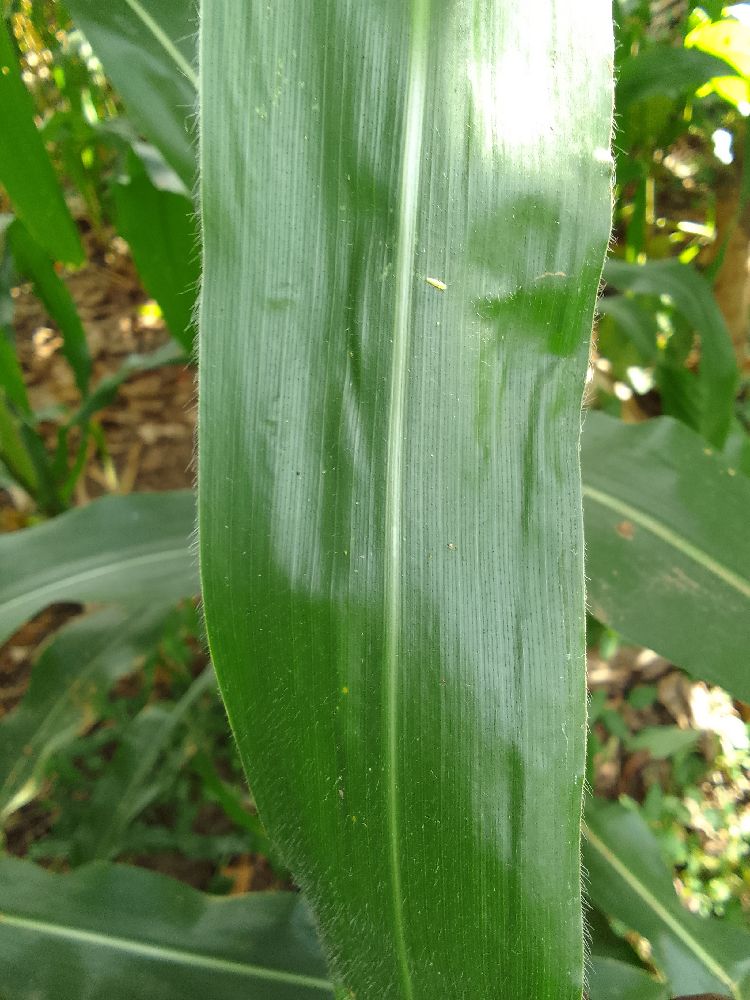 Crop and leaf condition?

maize, healthy
